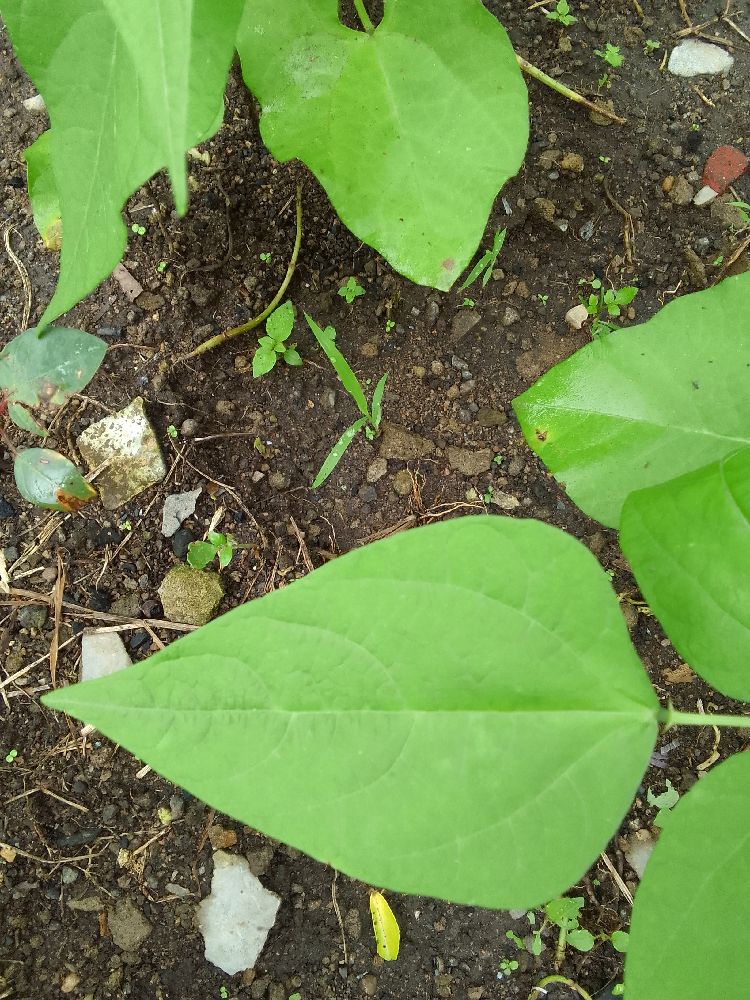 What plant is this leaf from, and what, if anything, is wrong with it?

common bean, healthy
